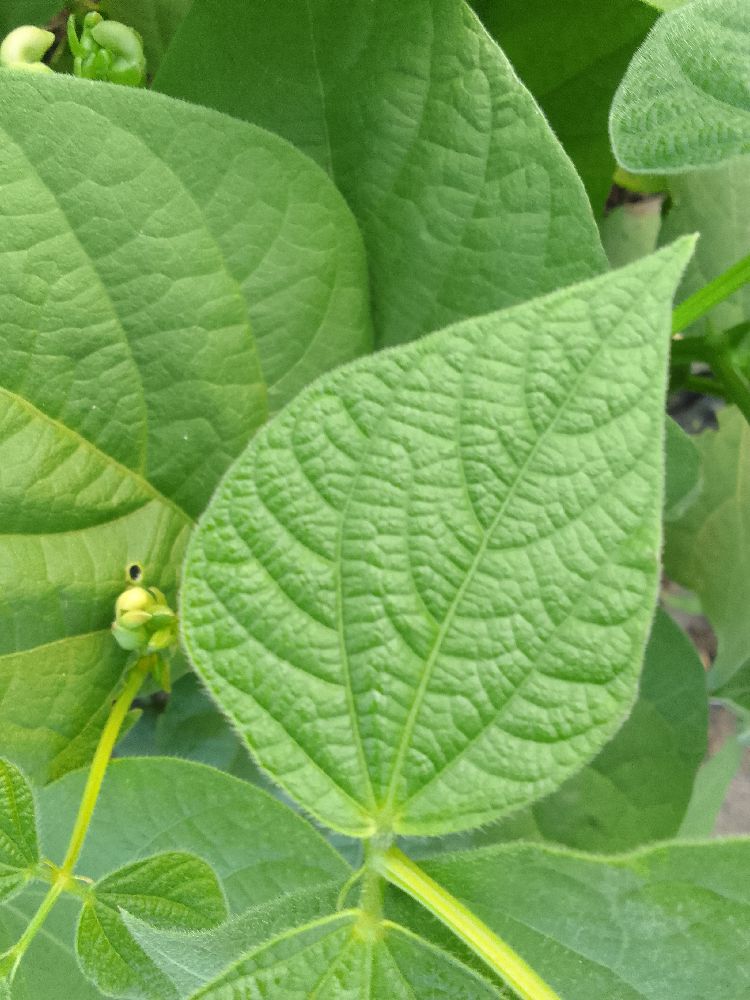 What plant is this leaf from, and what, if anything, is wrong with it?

common bean, healthy
